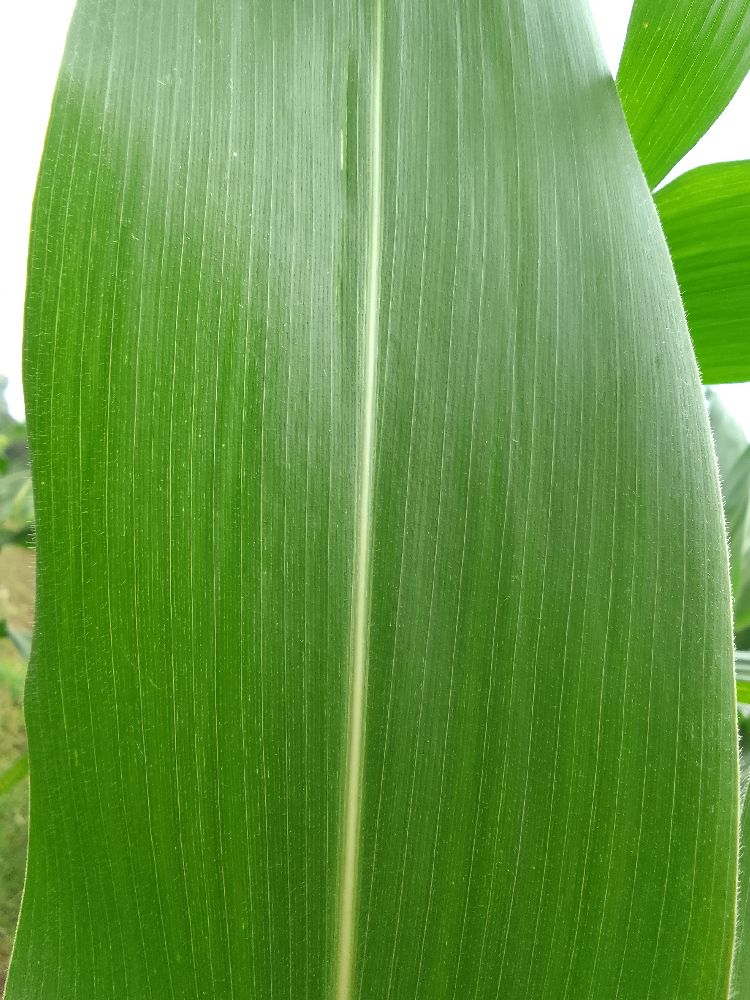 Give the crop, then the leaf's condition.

maize, healthy
